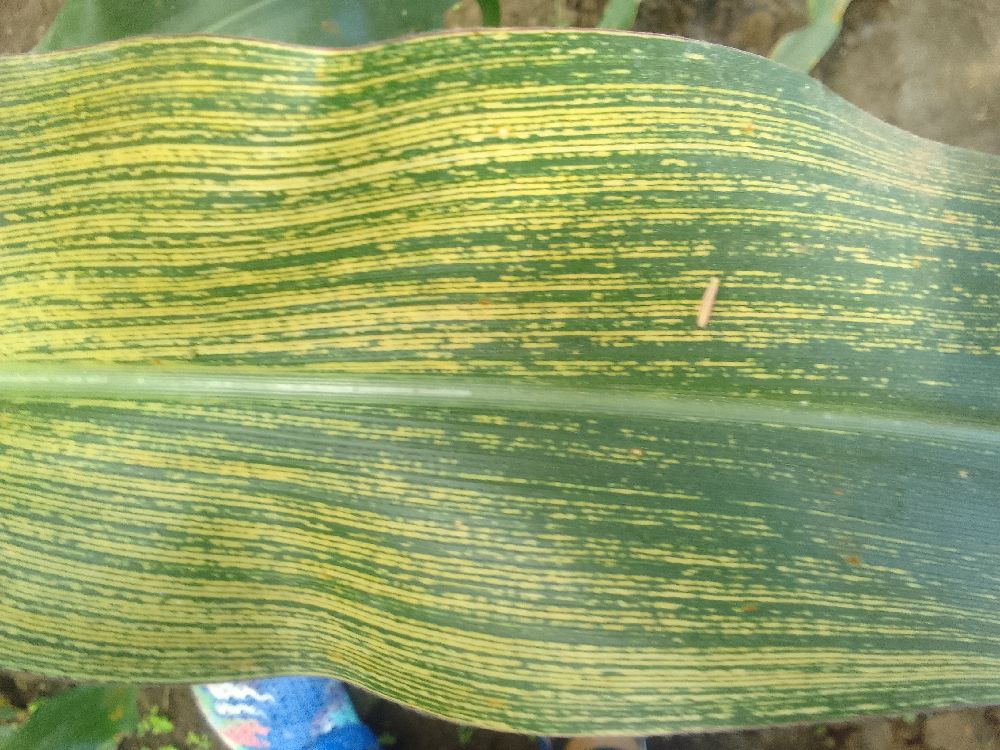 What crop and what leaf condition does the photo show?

maize, maize streak virus
